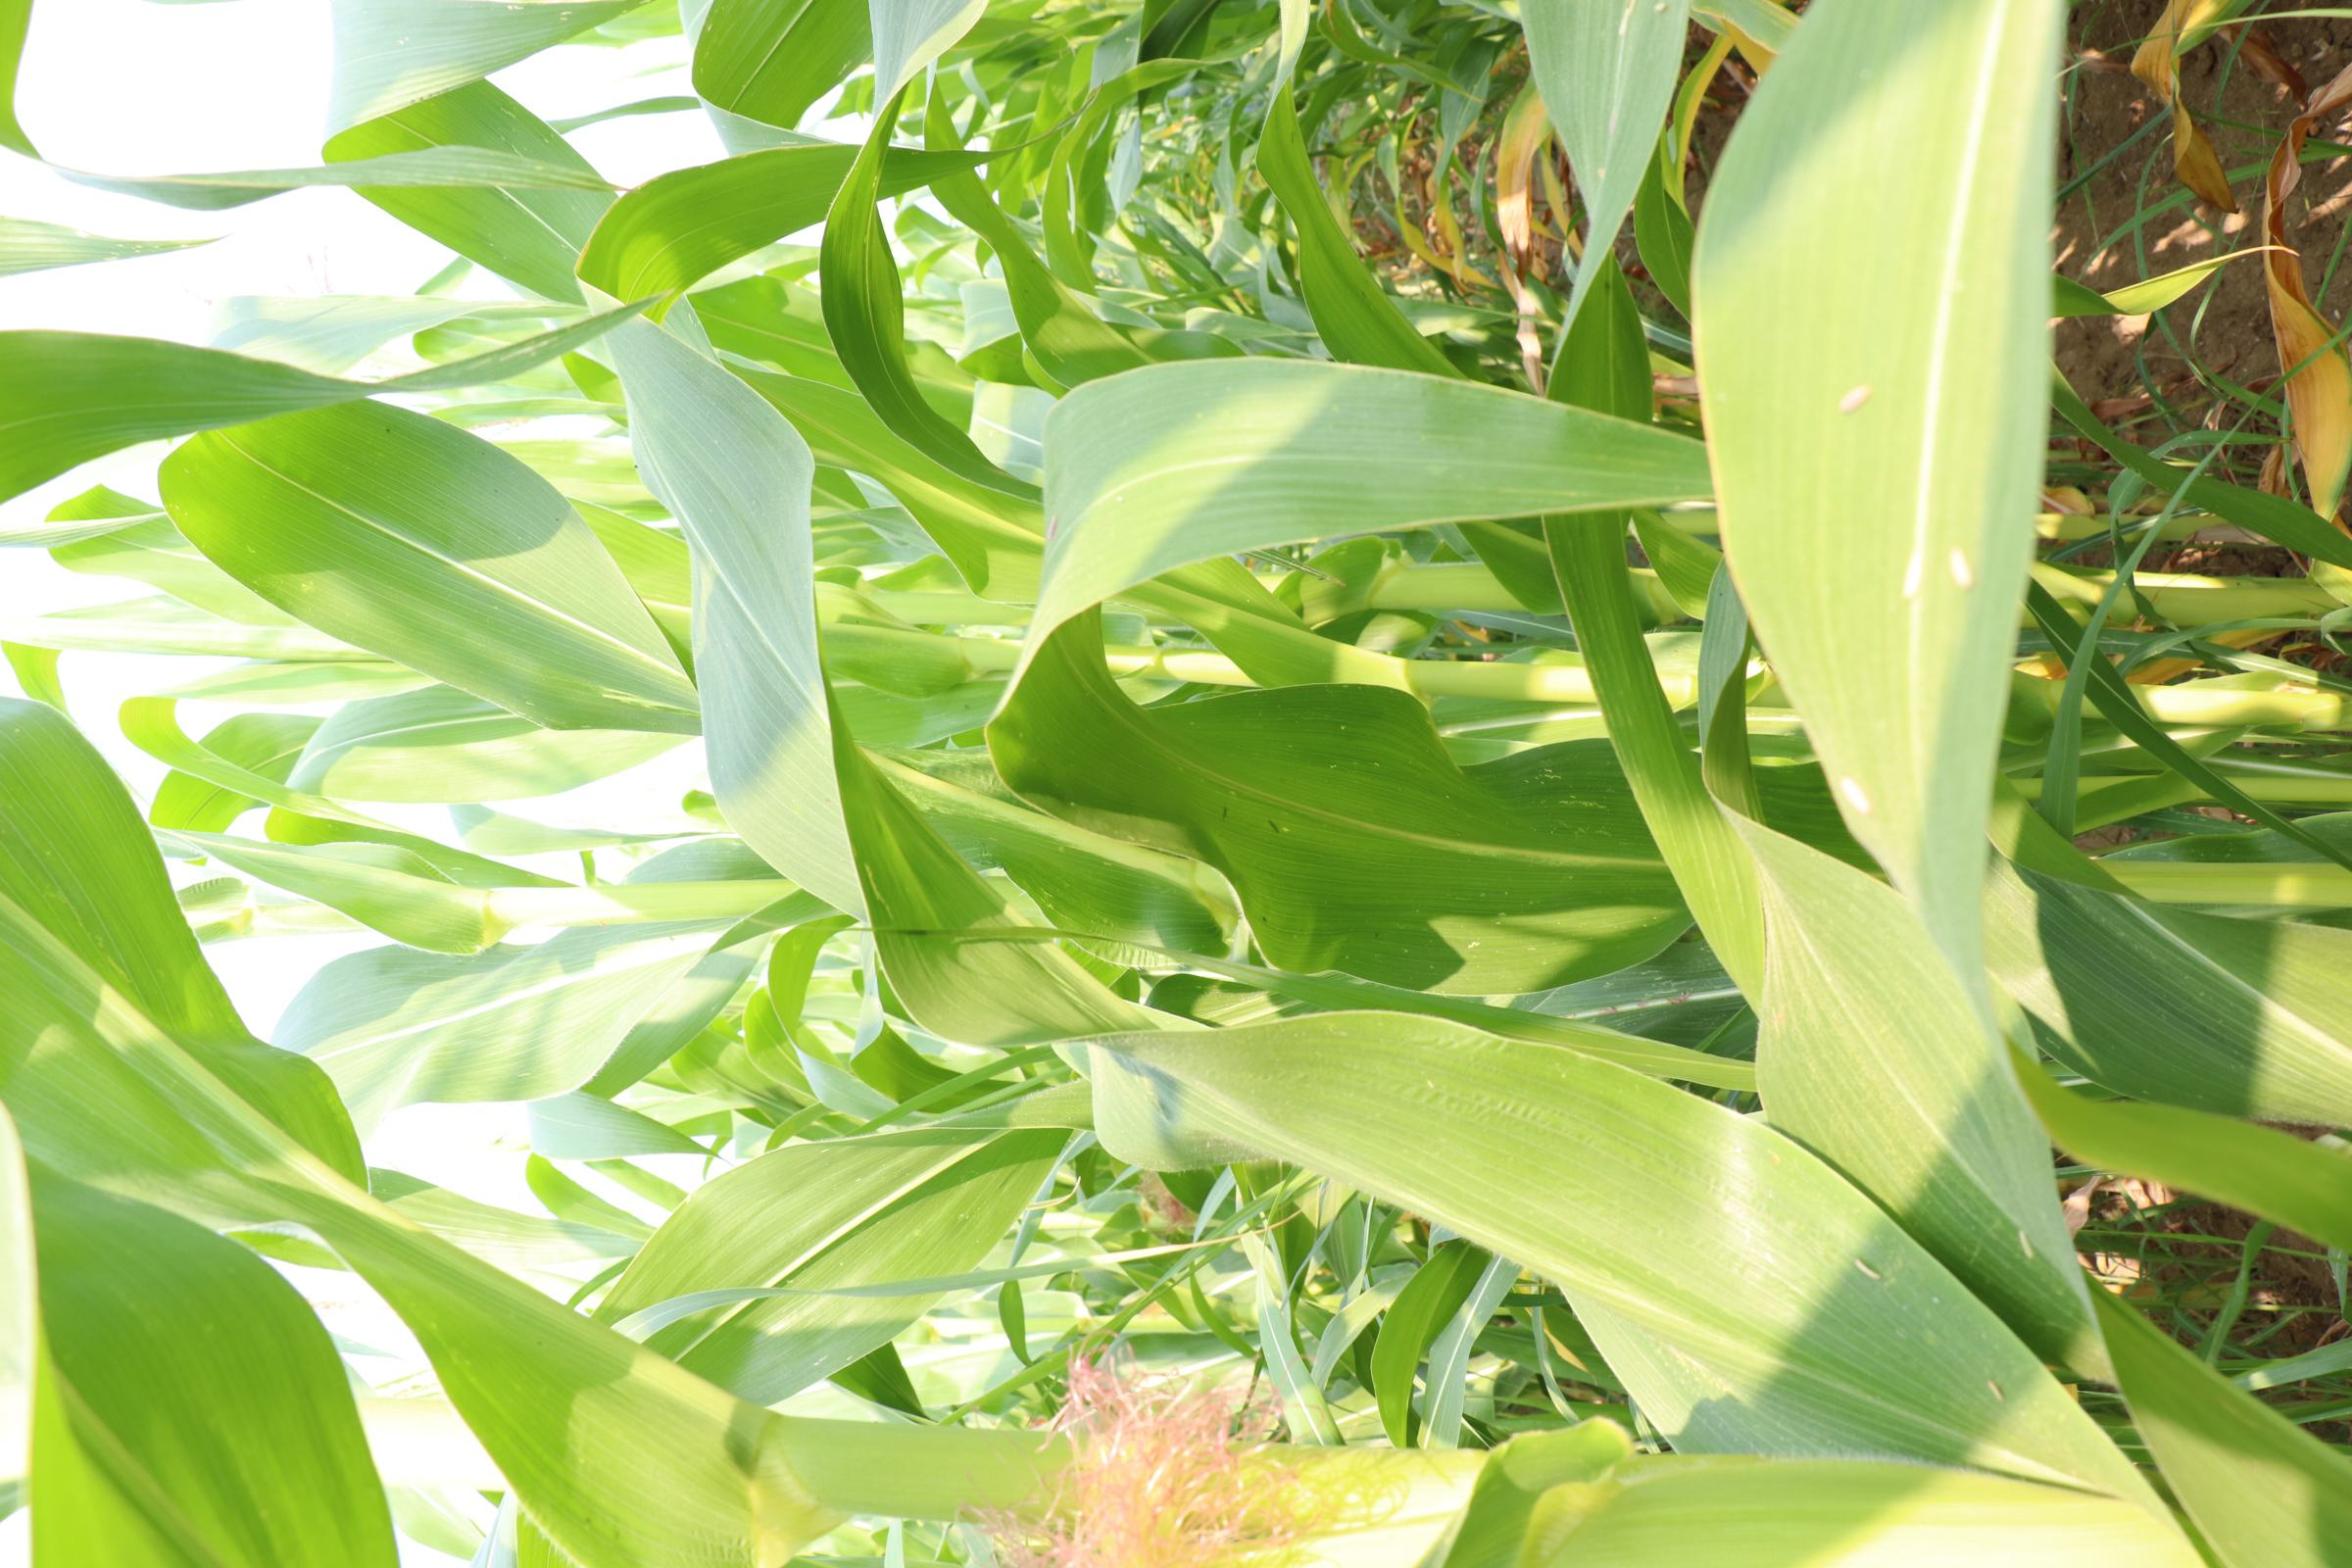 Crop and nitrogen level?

maize, no added nitrogen
